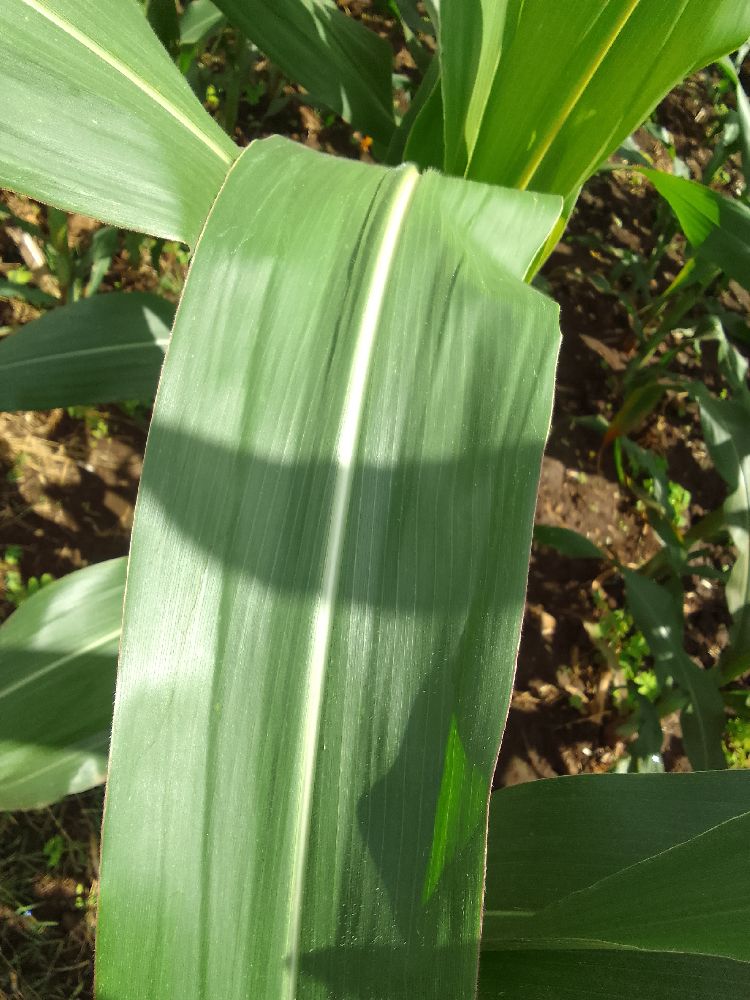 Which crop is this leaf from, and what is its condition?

maize, healthy
